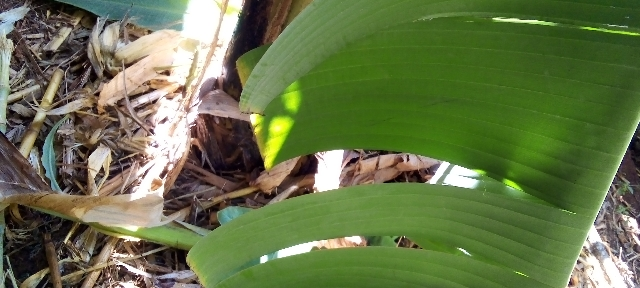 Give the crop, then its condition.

banana, healthy
